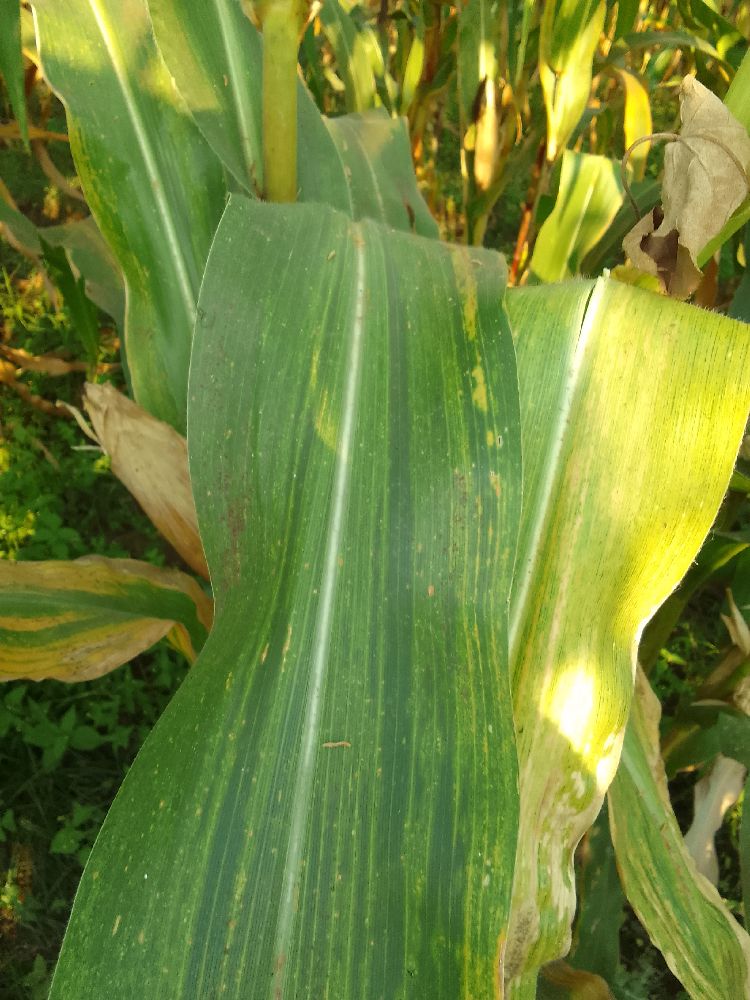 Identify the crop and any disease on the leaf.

maize, maize lethal necrosis
